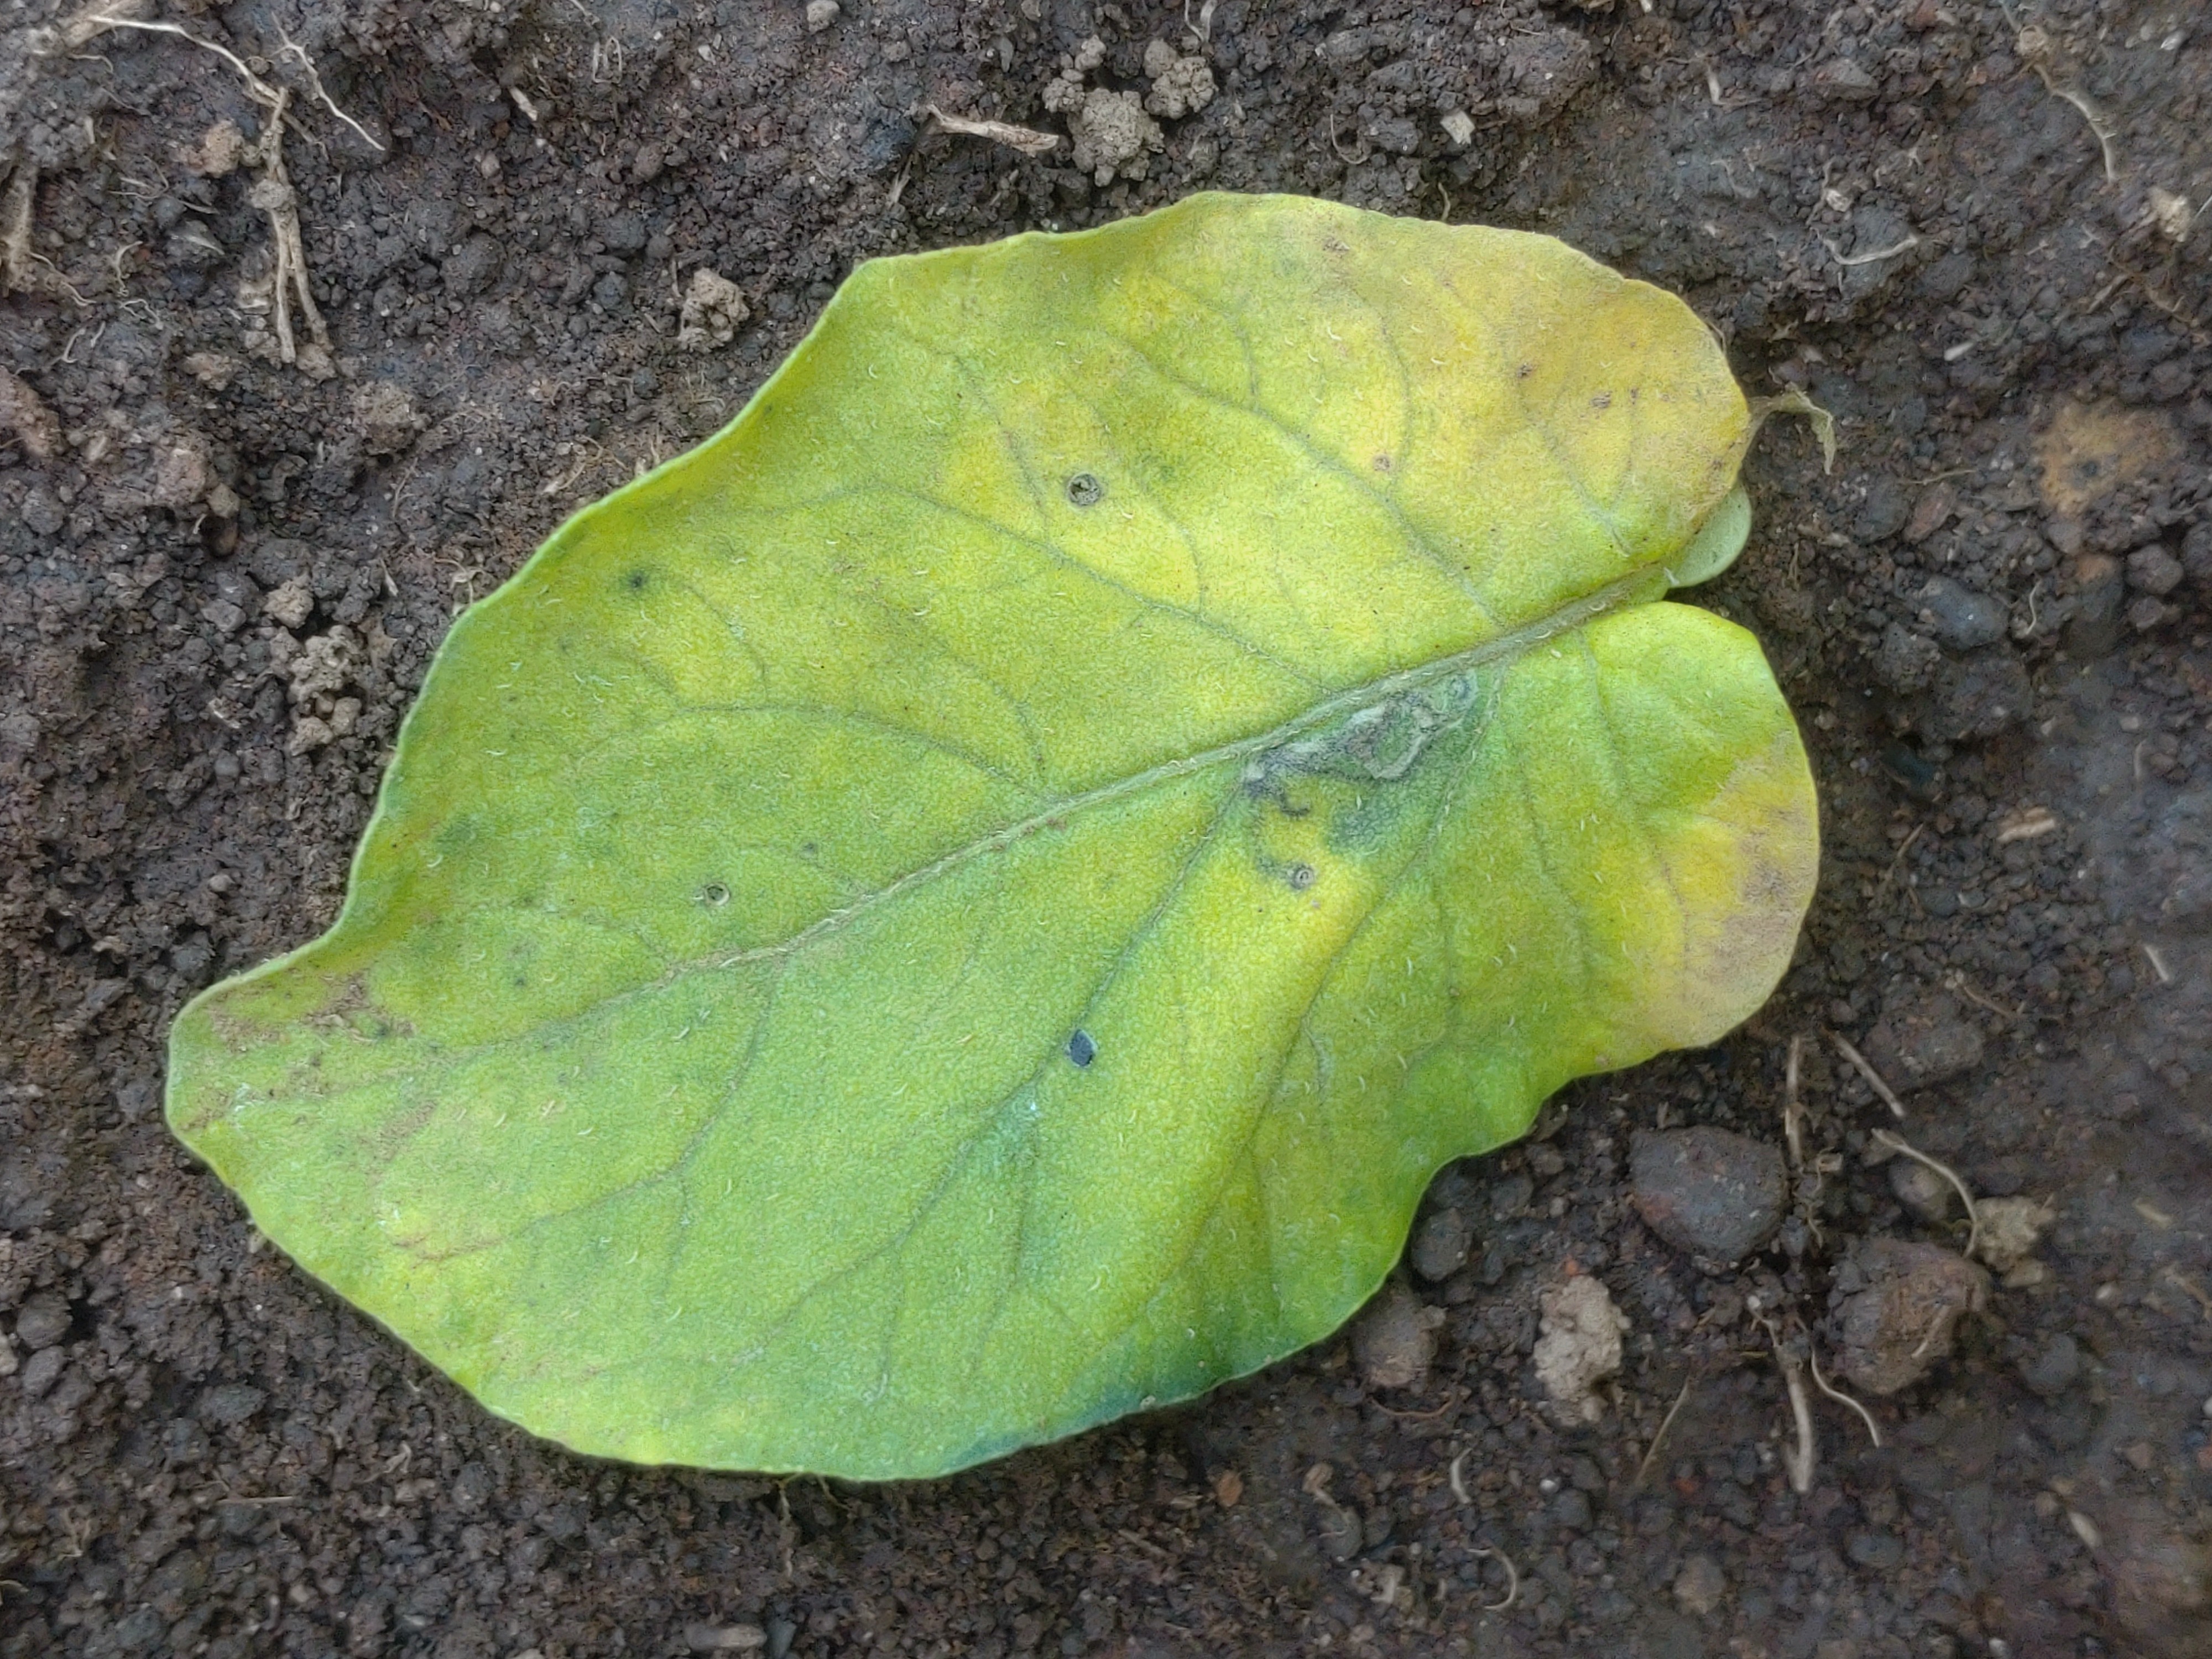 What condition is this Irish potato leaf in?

late blight
